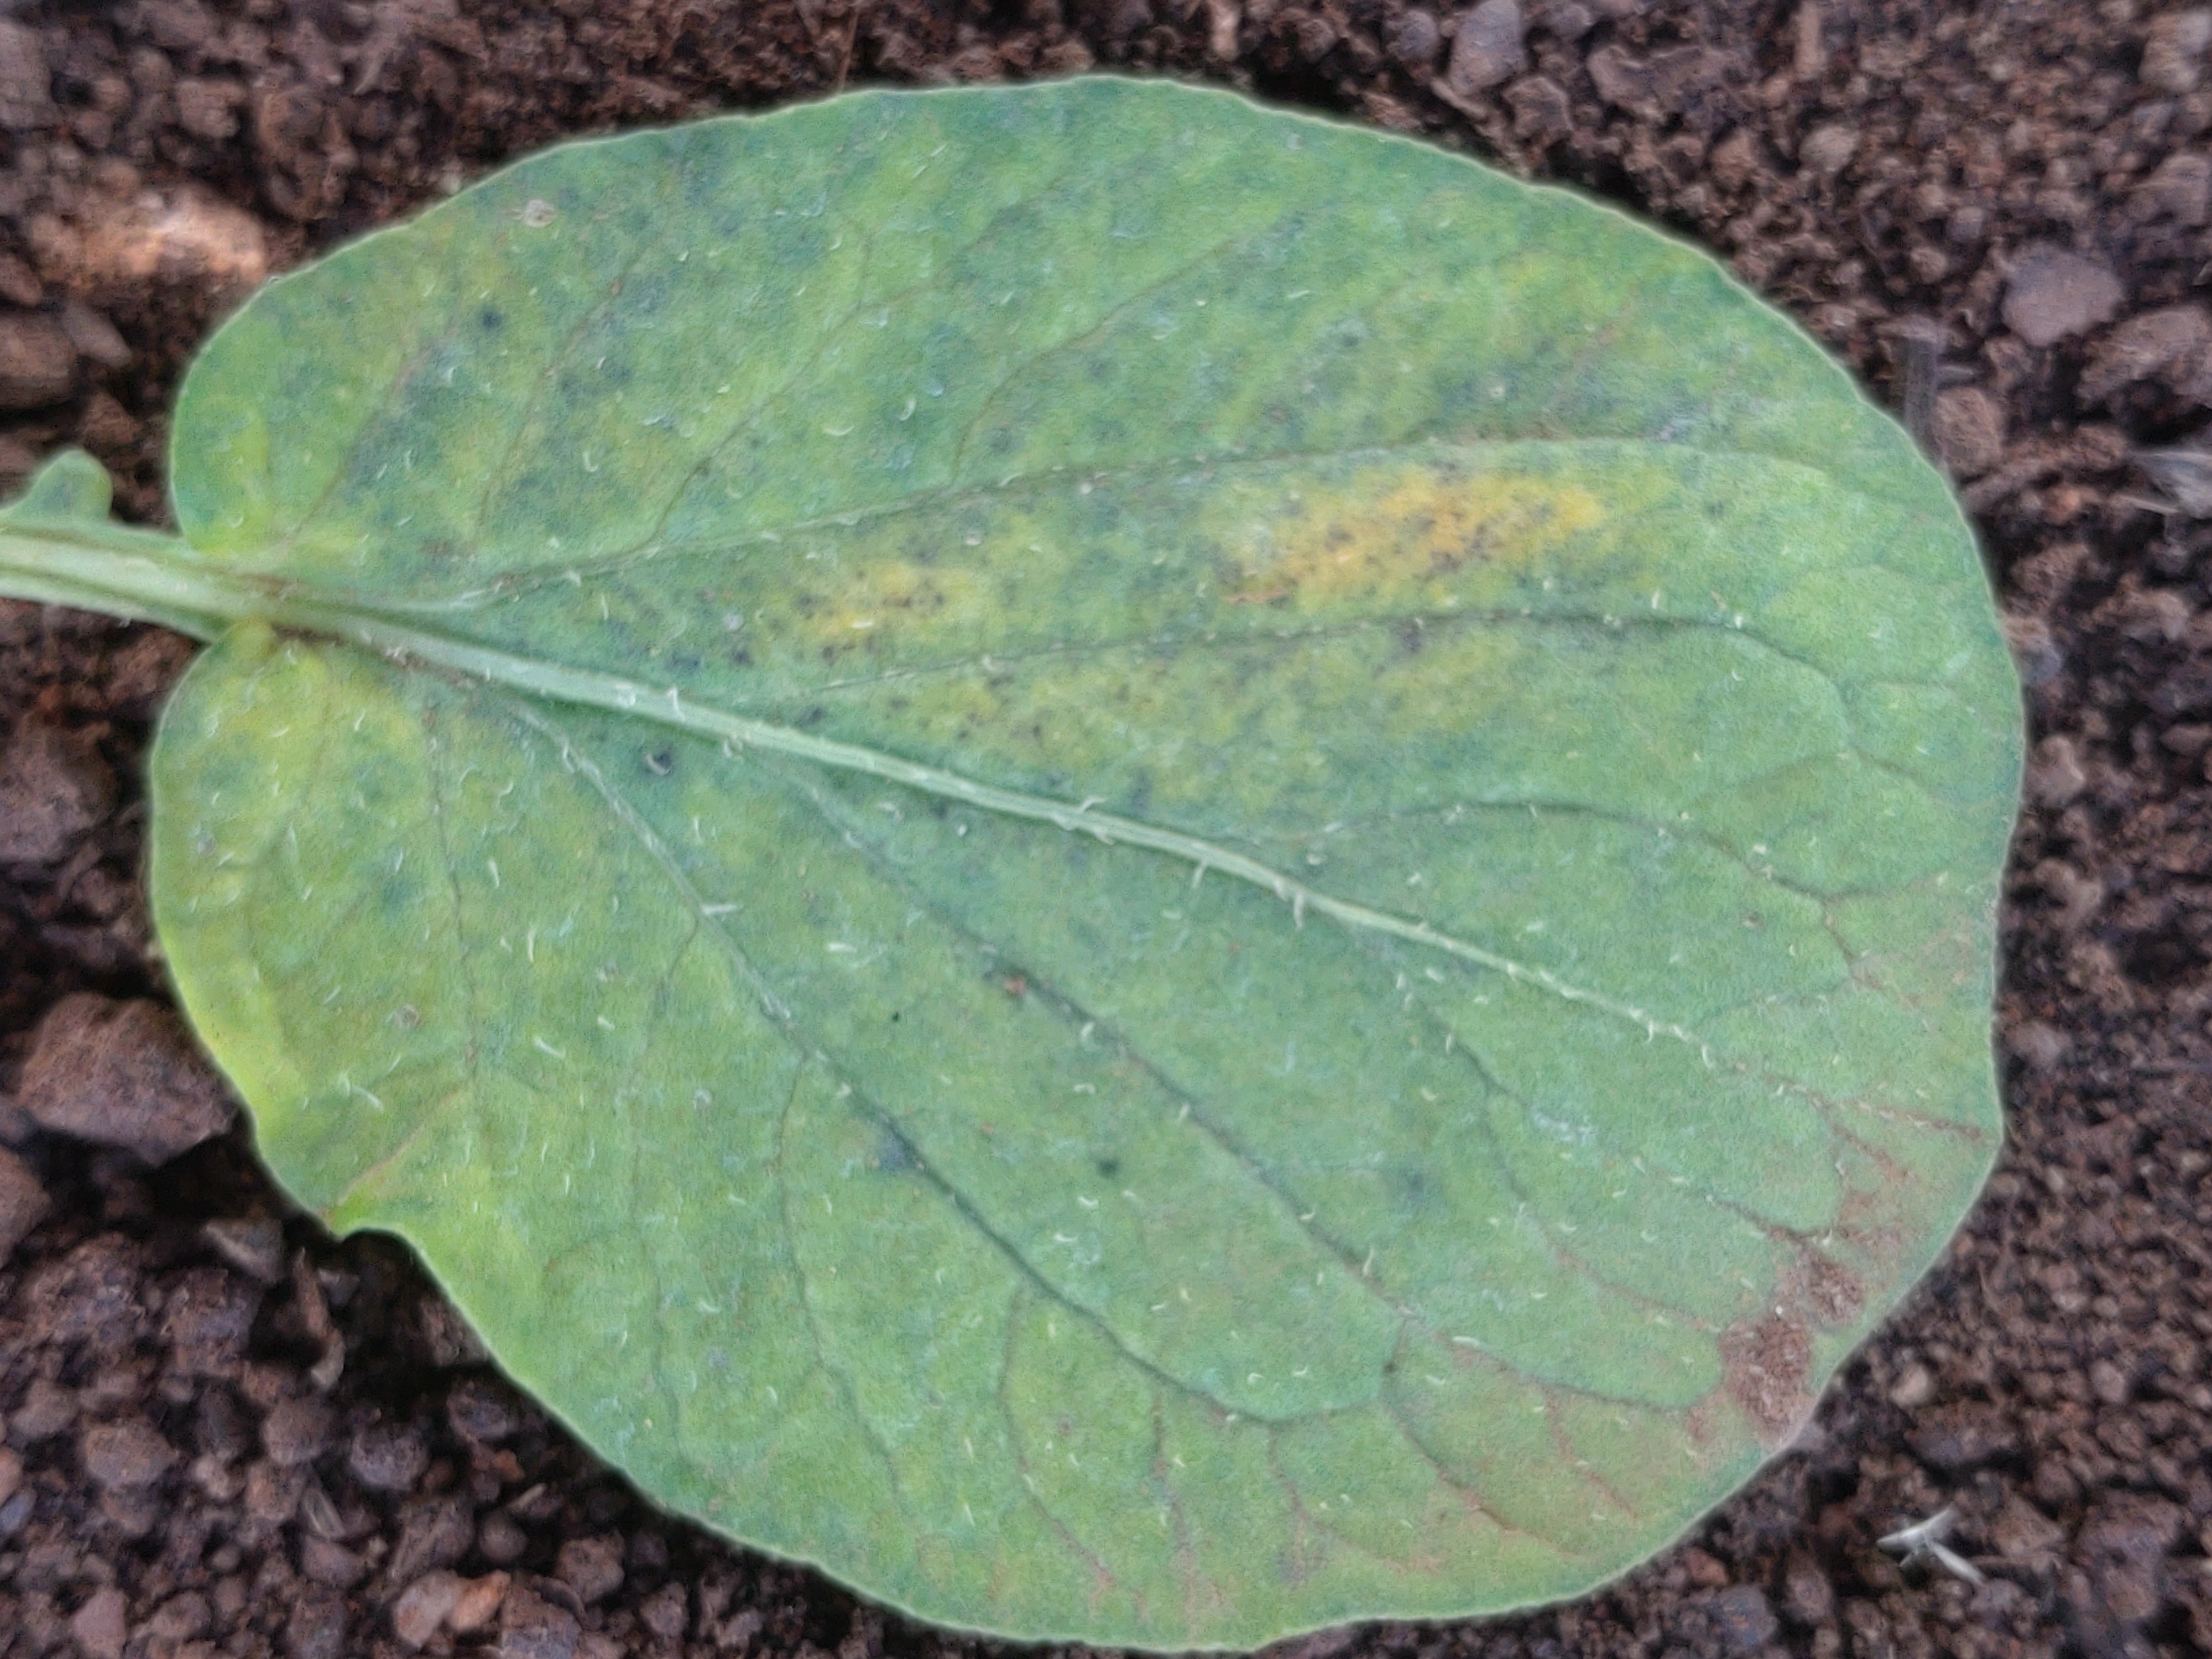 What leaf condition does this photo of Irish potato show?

late blight
